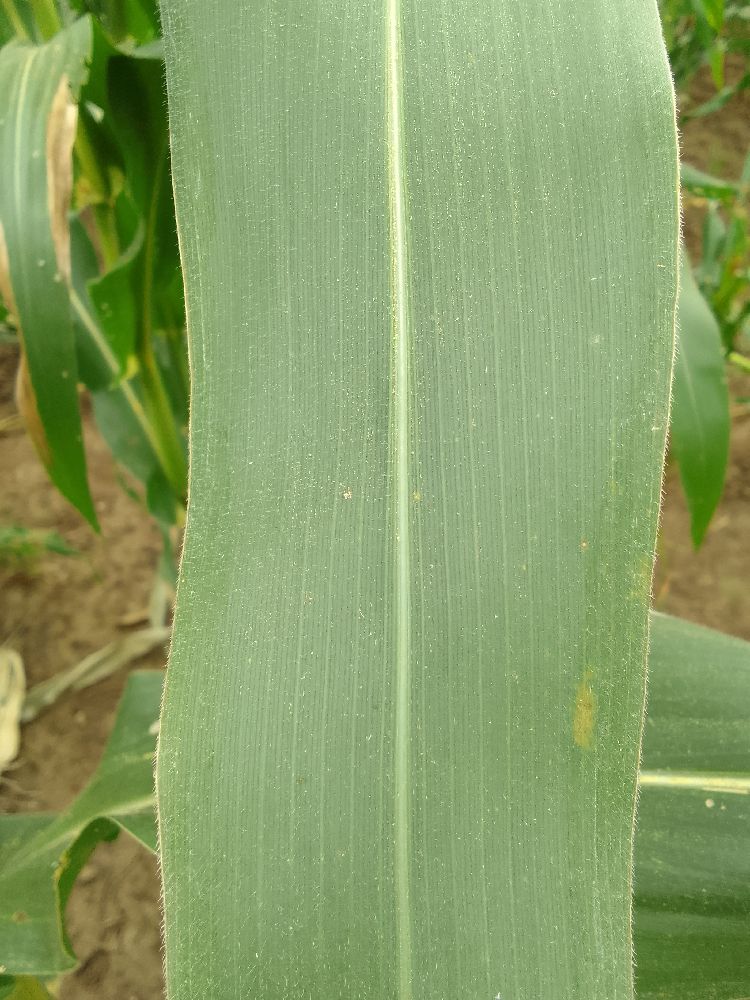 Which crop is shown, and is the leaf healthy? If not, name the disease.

maize, healthy
